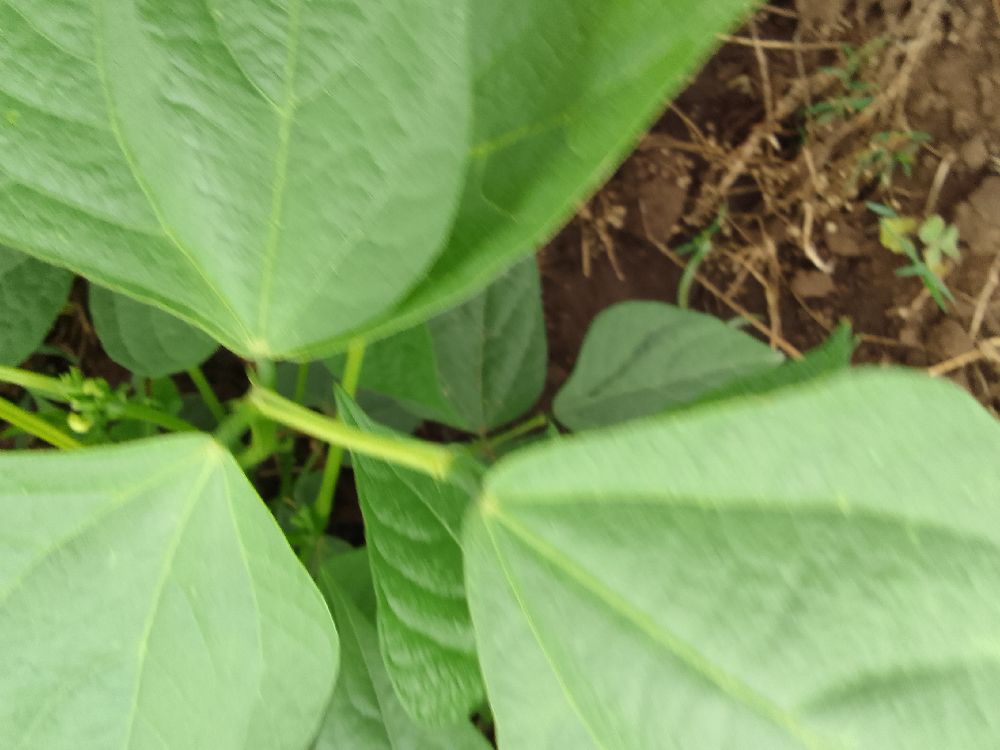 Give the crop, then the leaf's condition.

common bean, healthy
